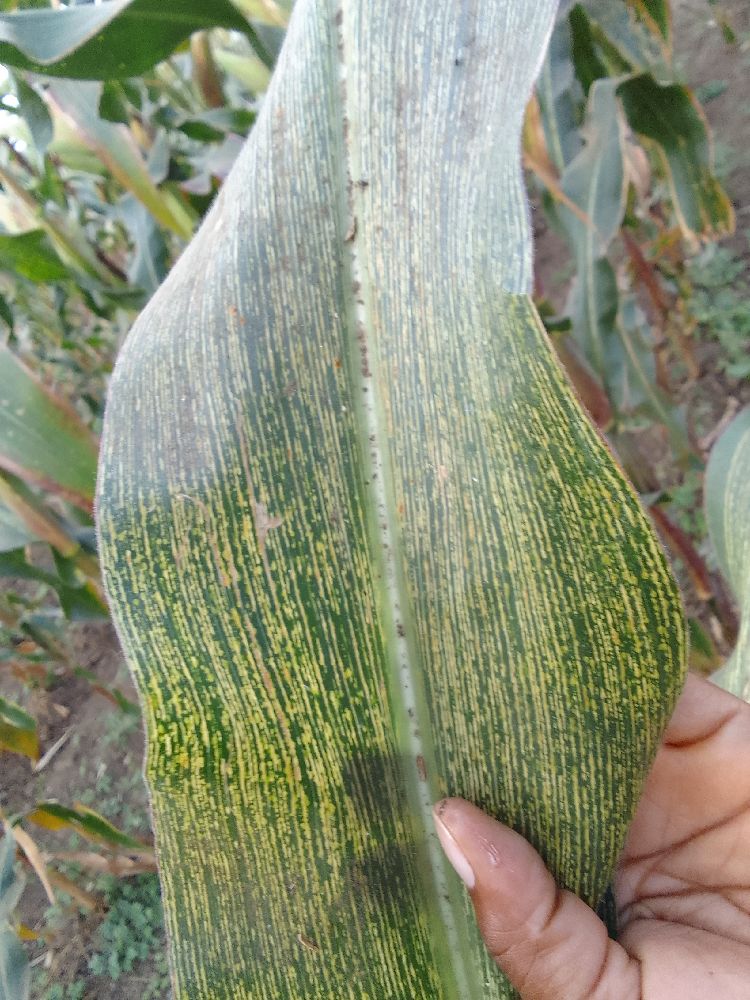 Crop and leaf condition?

maize, maize streak virus
